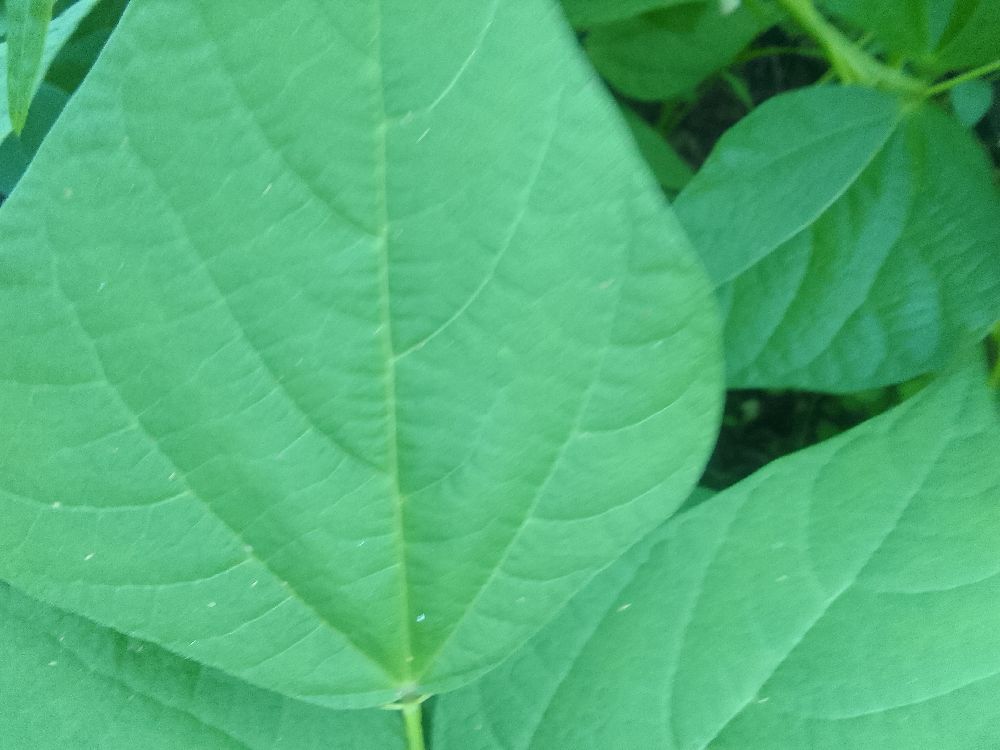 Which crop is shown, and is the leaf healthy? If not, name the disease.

common bean, healthy
